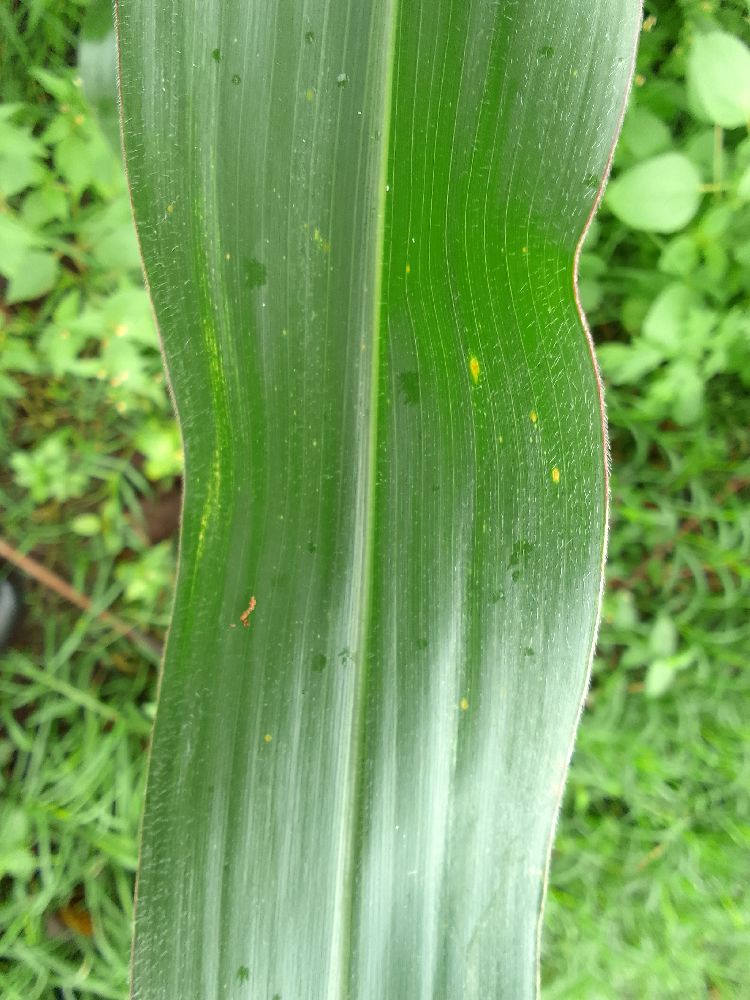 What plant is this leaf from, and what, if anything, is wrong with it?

maize, healthy
